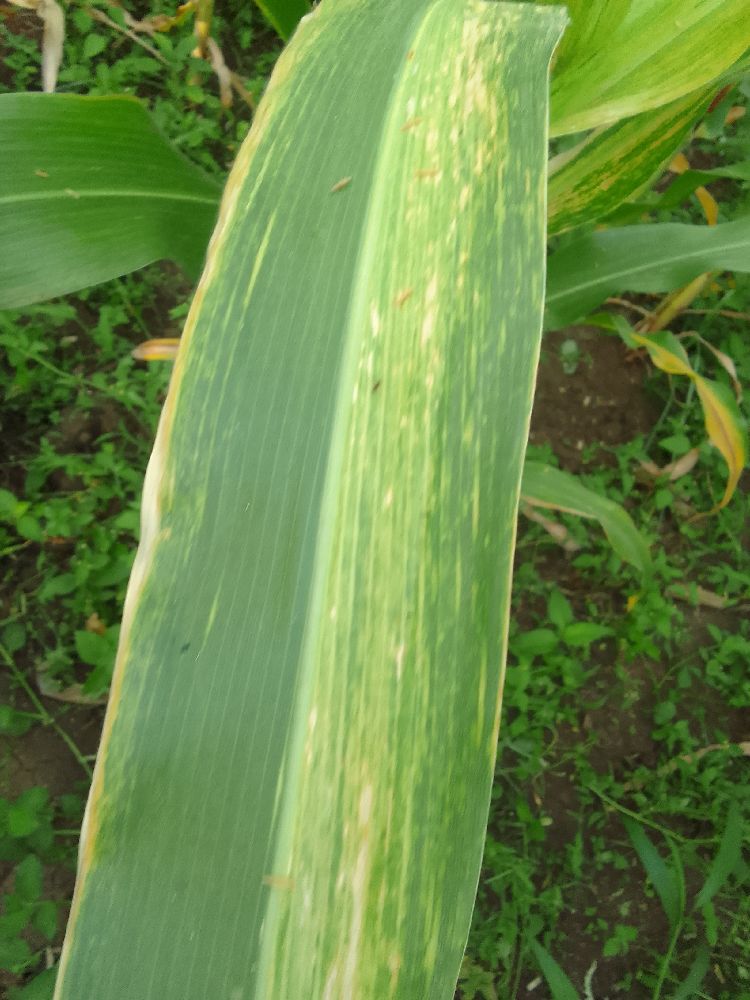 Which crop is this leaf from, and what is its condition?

maize, maize lethal necrosis
